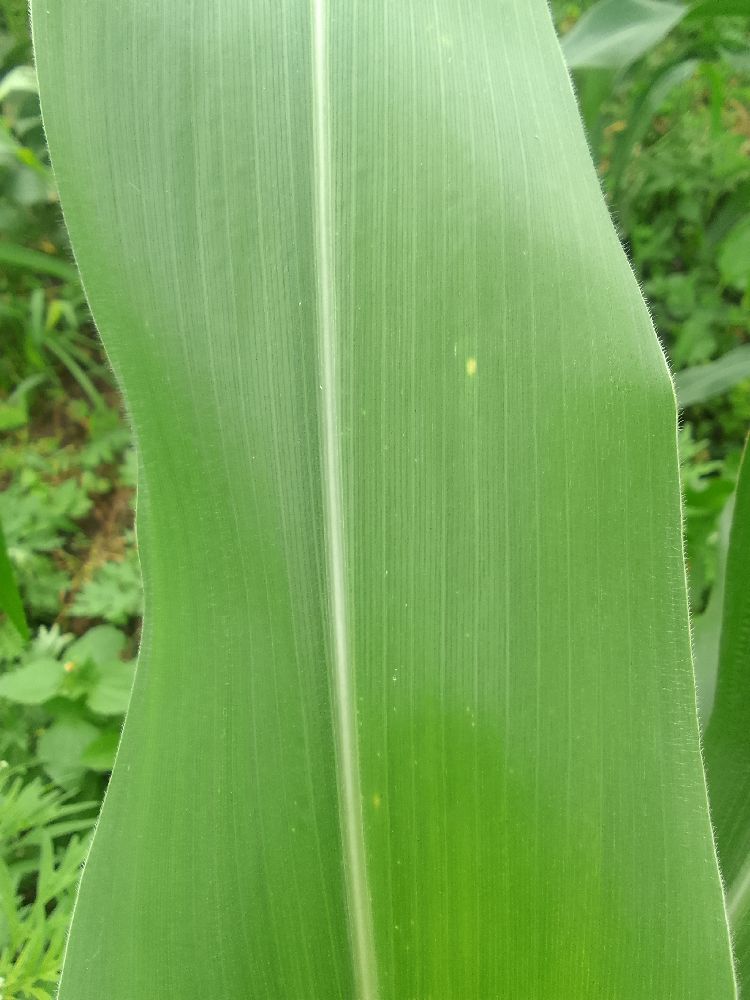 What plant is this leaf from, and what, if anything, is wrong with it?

maize, healthy
